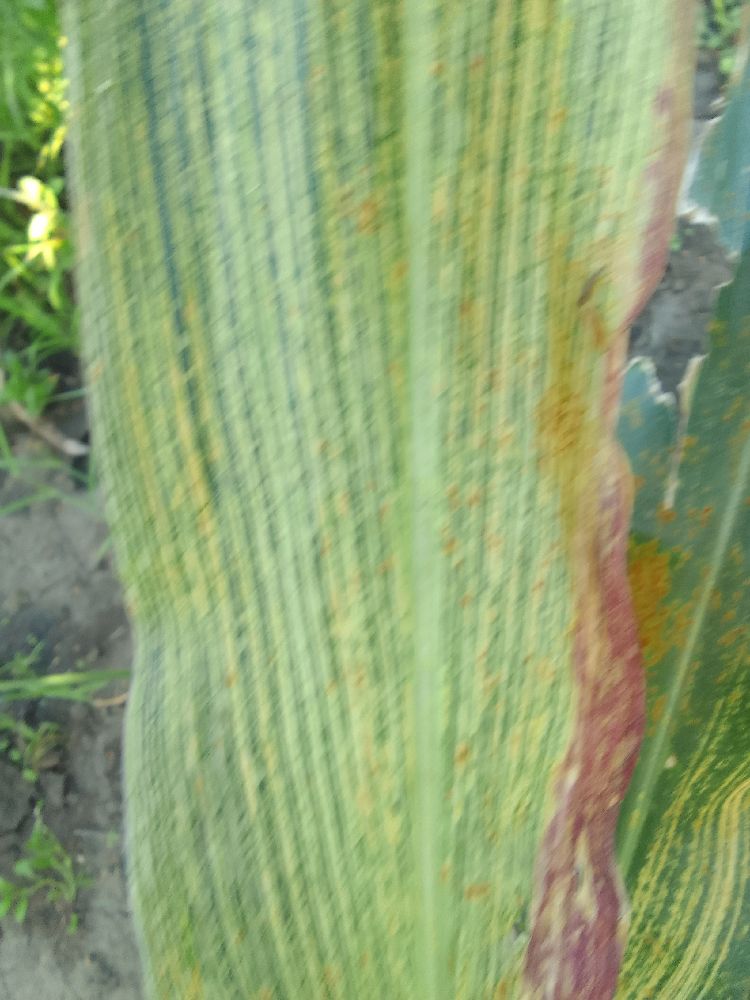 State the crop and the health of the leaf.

maize, maize streak virus
